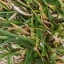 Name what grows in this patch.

grass
